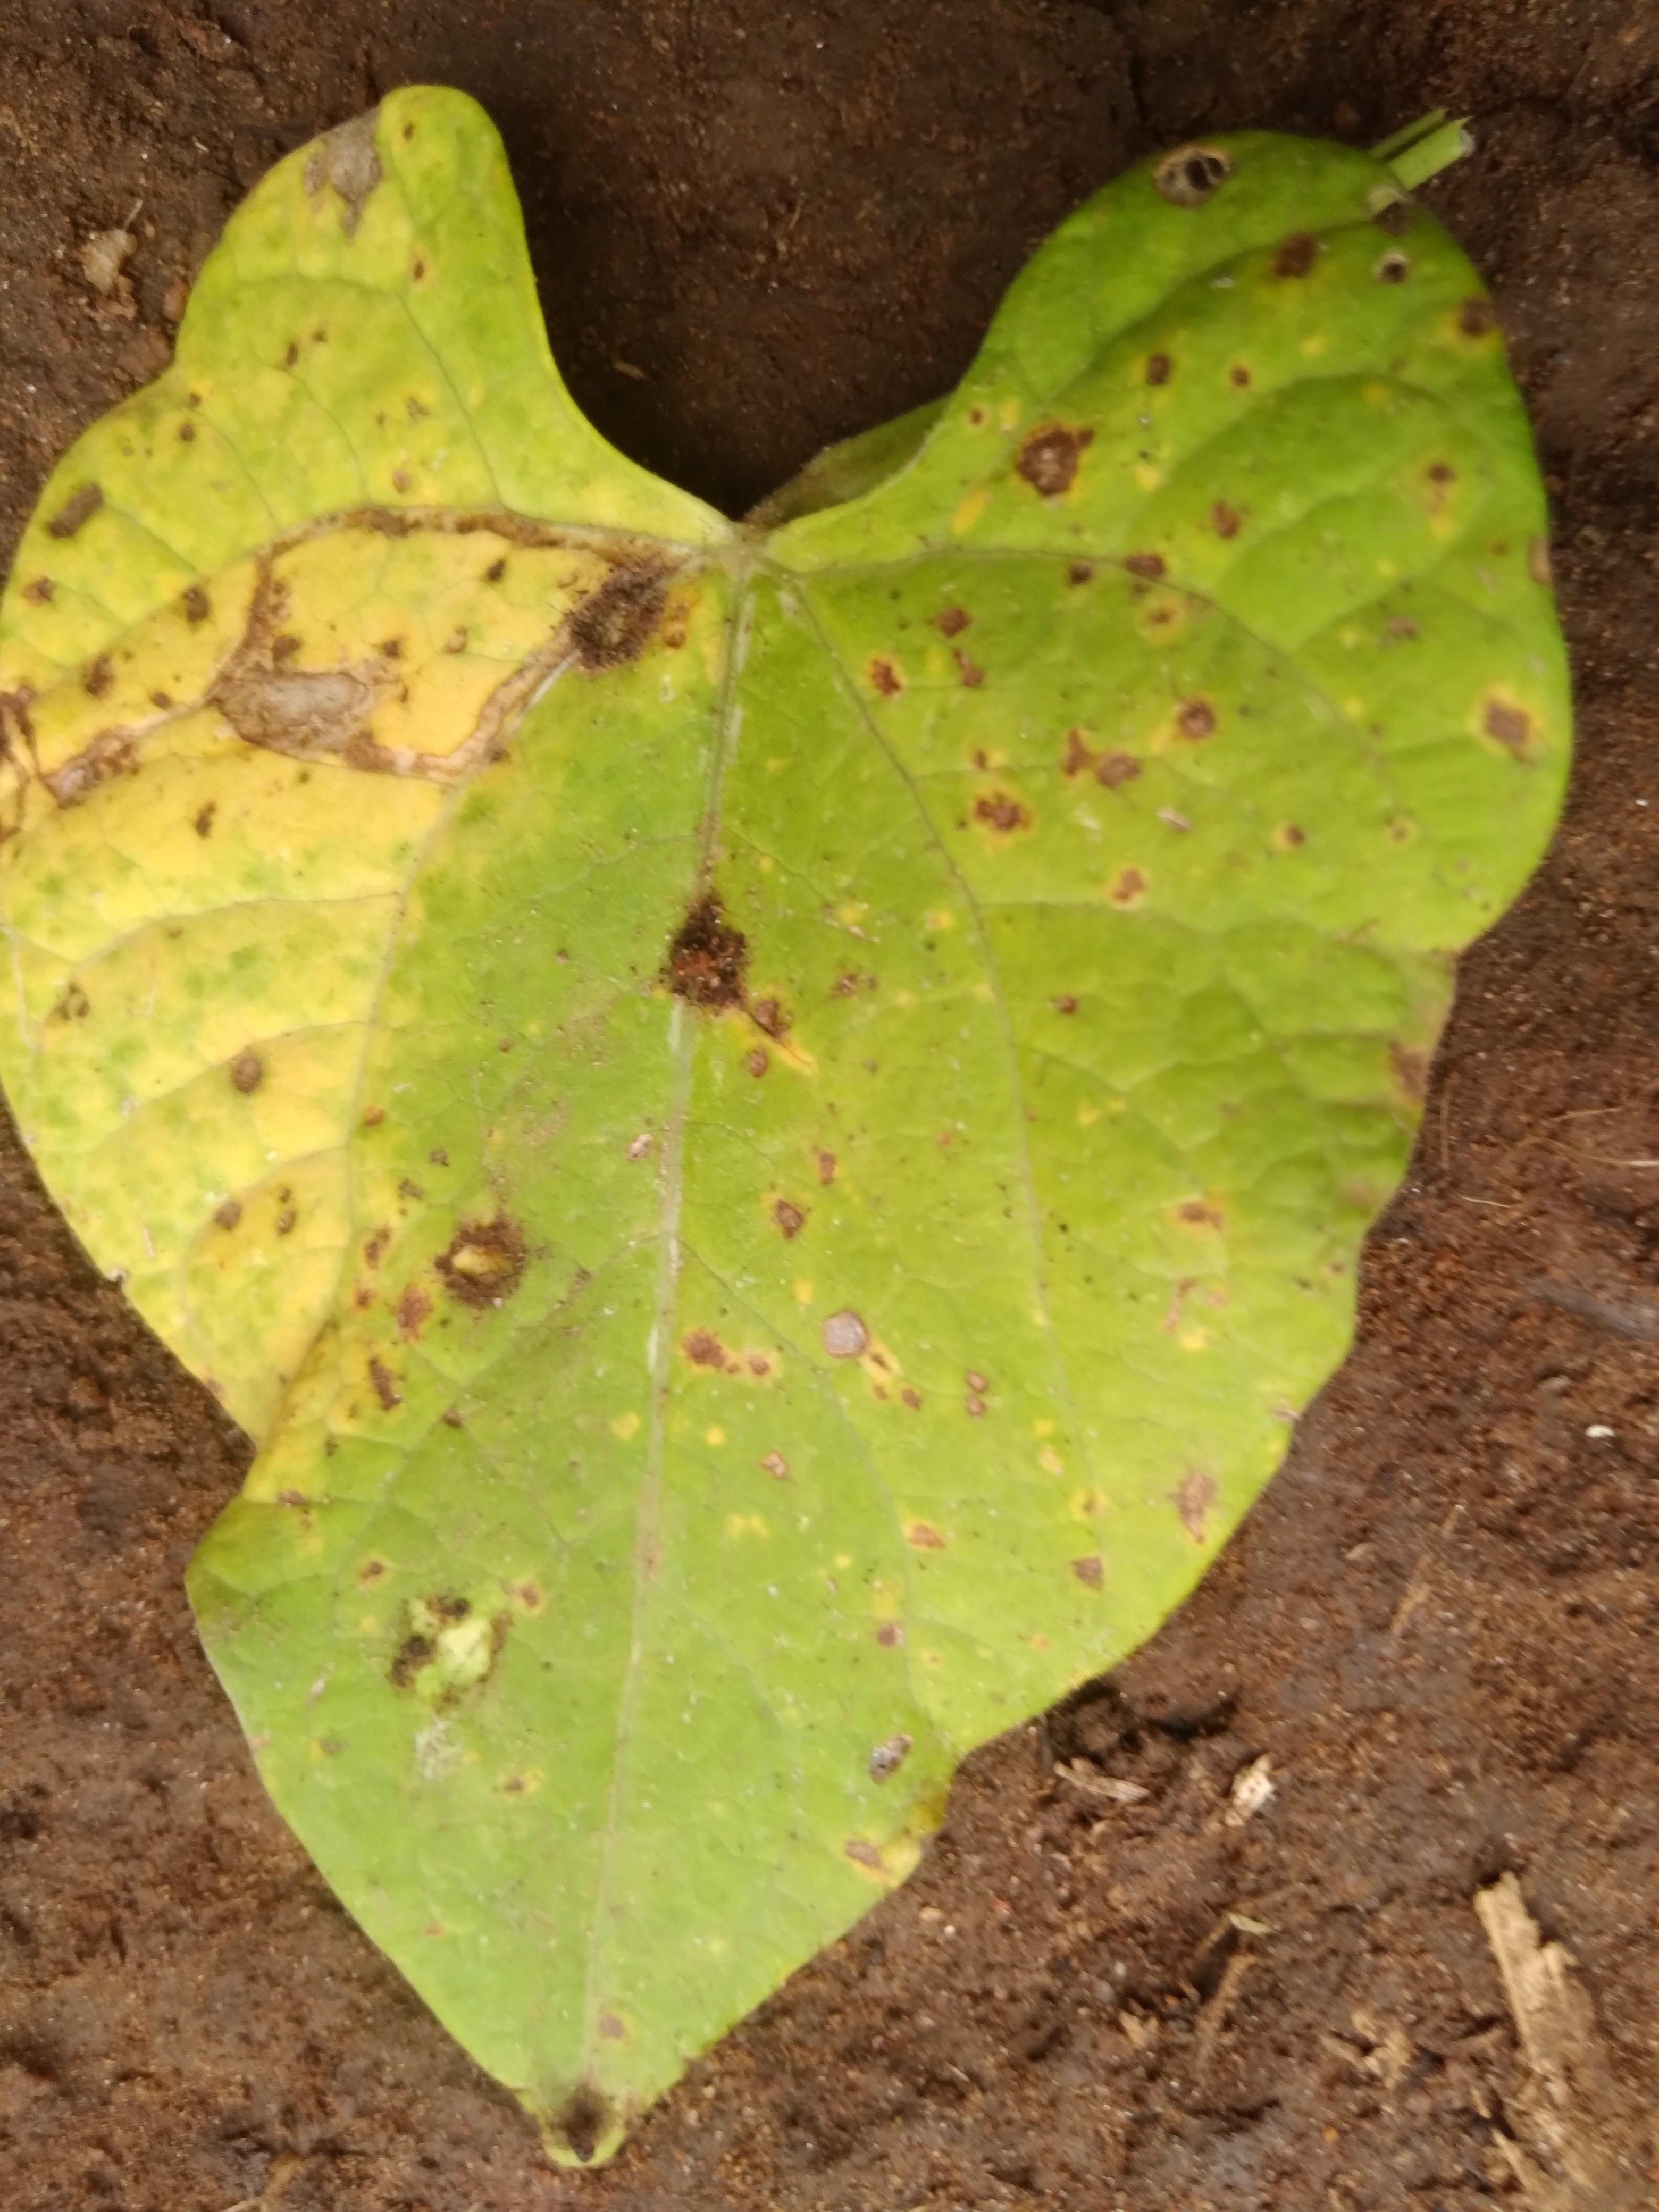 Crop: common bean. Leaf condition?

rust
